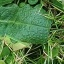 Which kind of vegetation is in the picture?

structured weed
